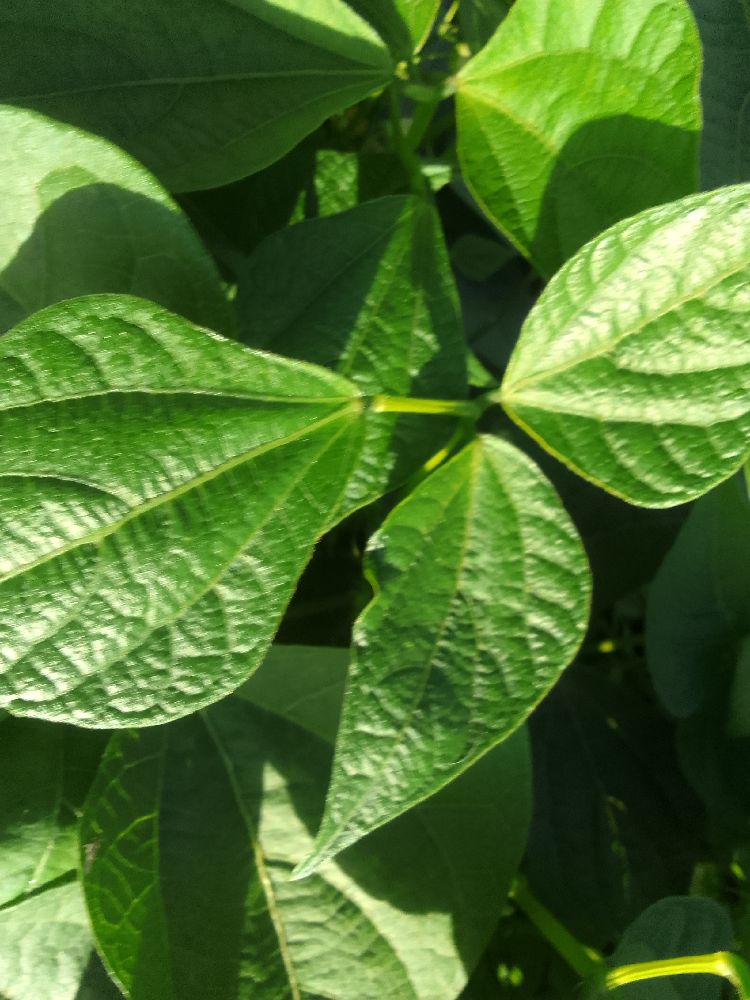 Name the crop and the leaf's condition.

common bean, healthy
